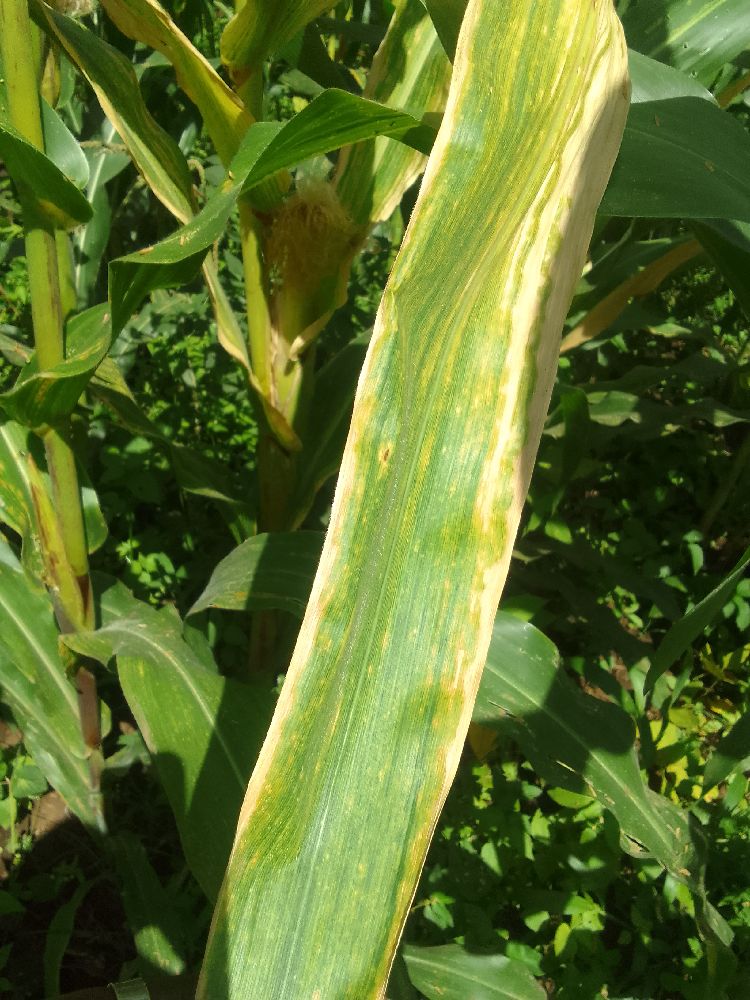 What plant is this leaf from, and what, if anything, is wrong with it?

maize, maize lethal necrosis
